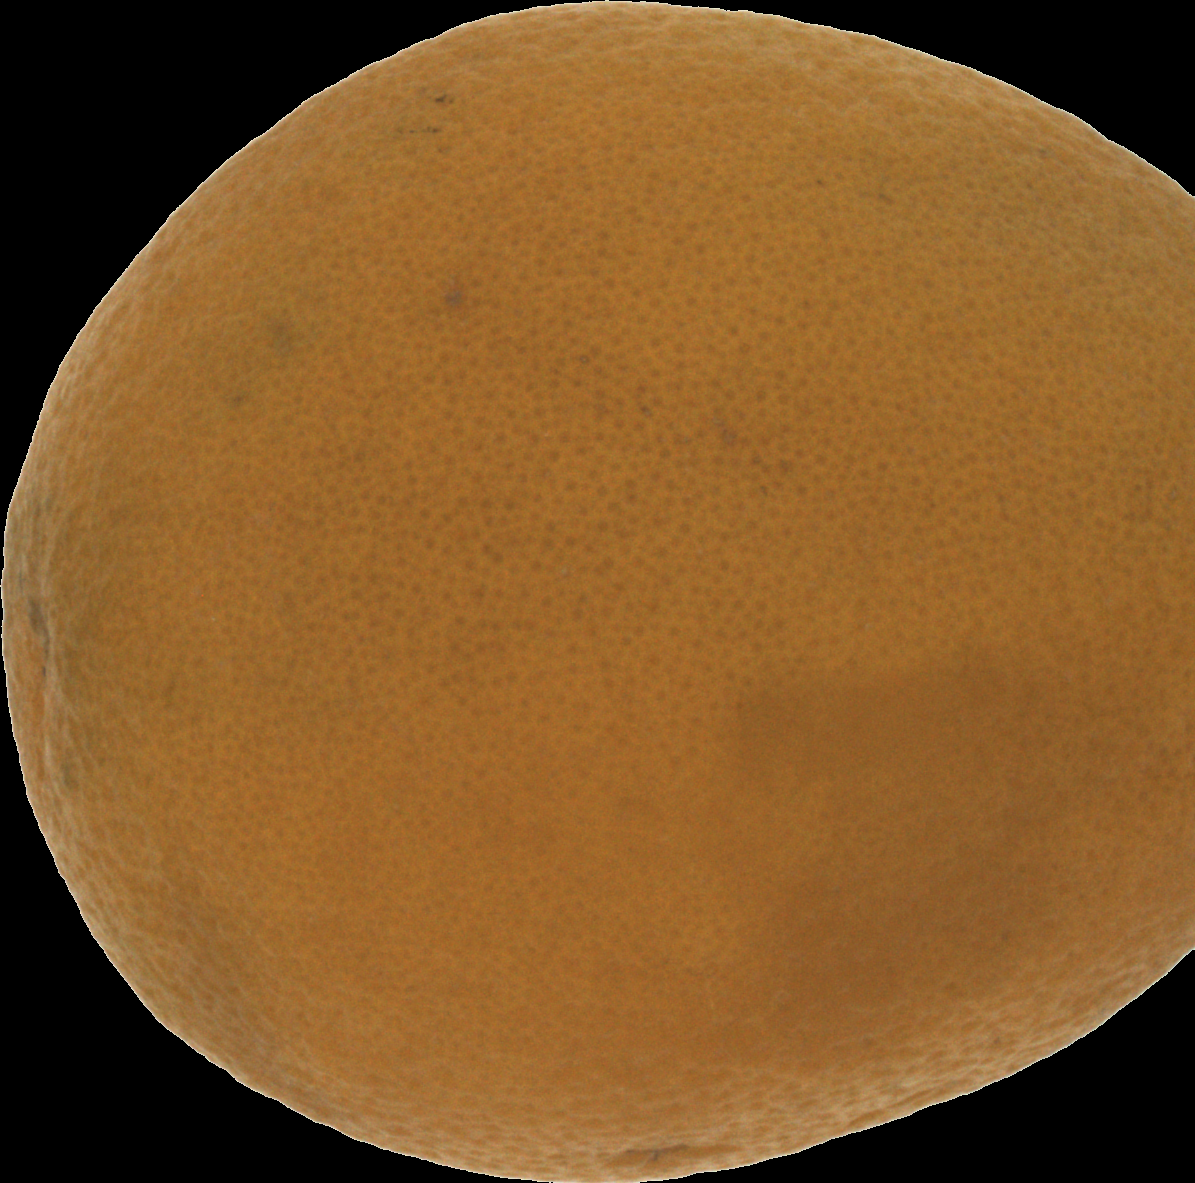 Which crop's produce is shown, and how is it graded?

orange, bad
